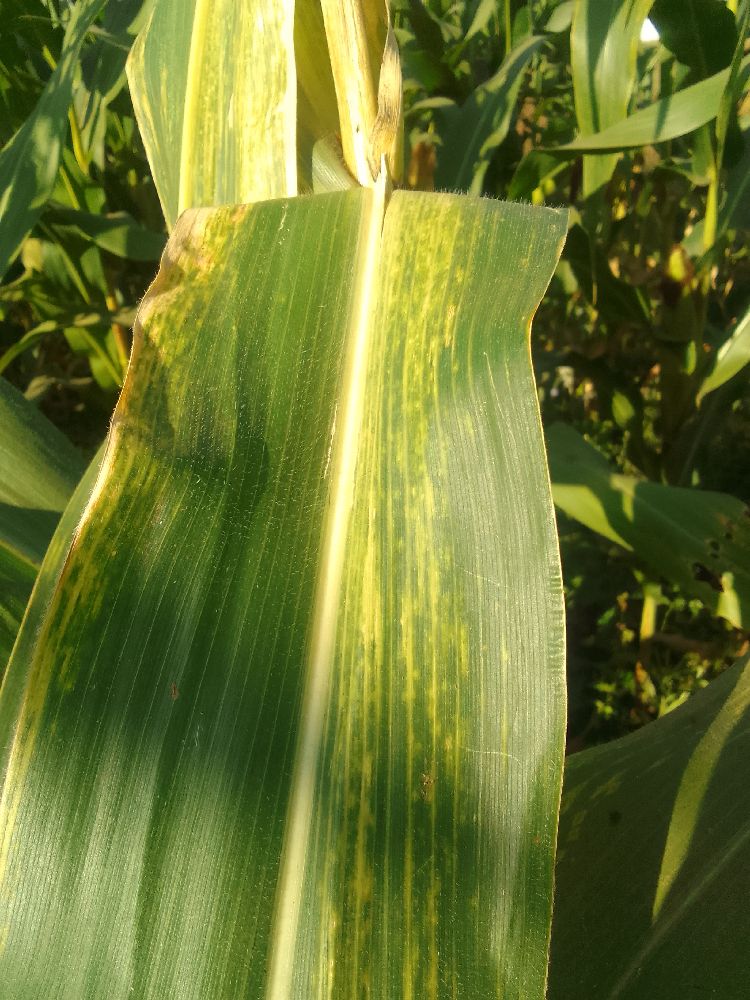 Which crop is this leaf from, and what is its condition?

maize, maize lethal necrosis
